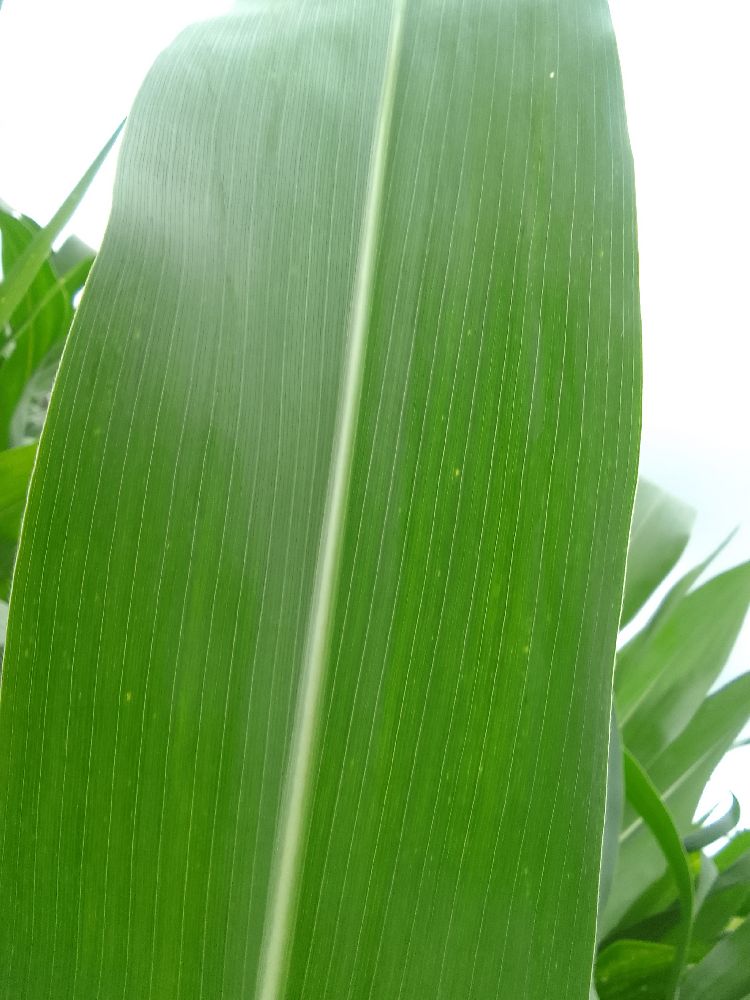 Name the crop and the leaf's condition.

maize, healthy
